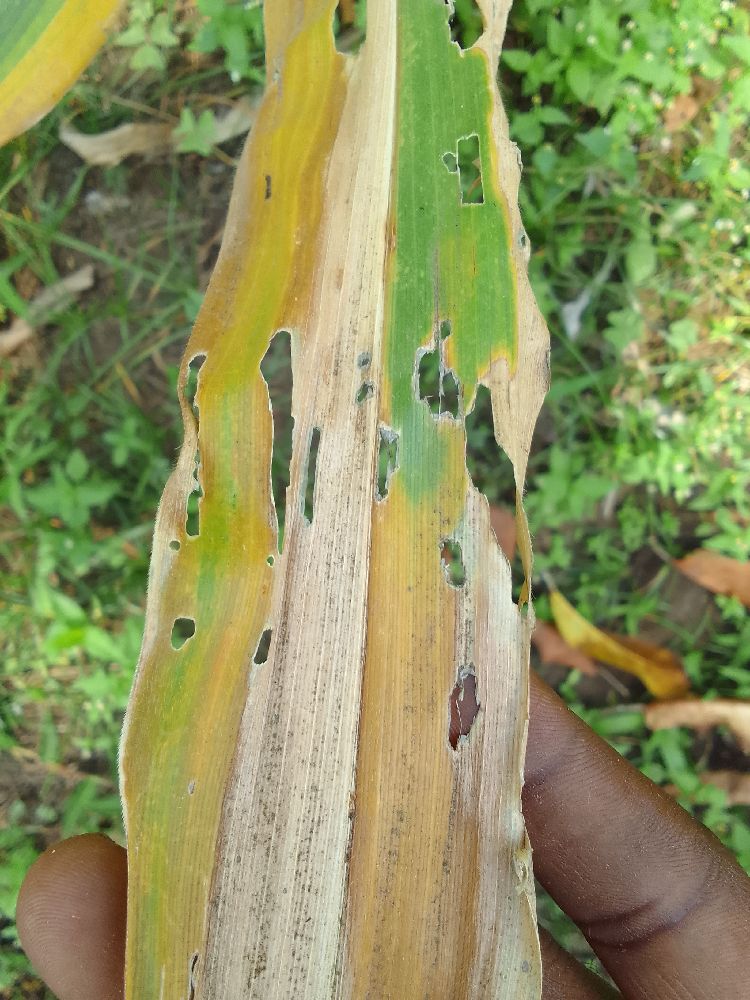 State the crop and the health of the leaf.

maize, maize lethal necrosis
